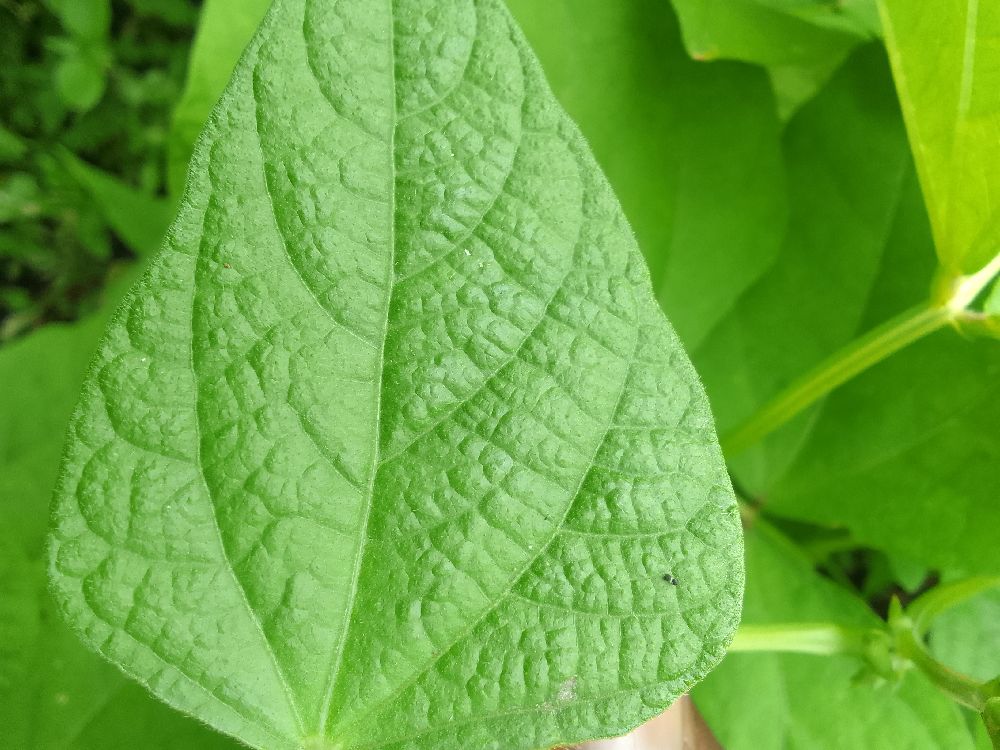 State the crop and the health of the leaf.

common bean, healthy
